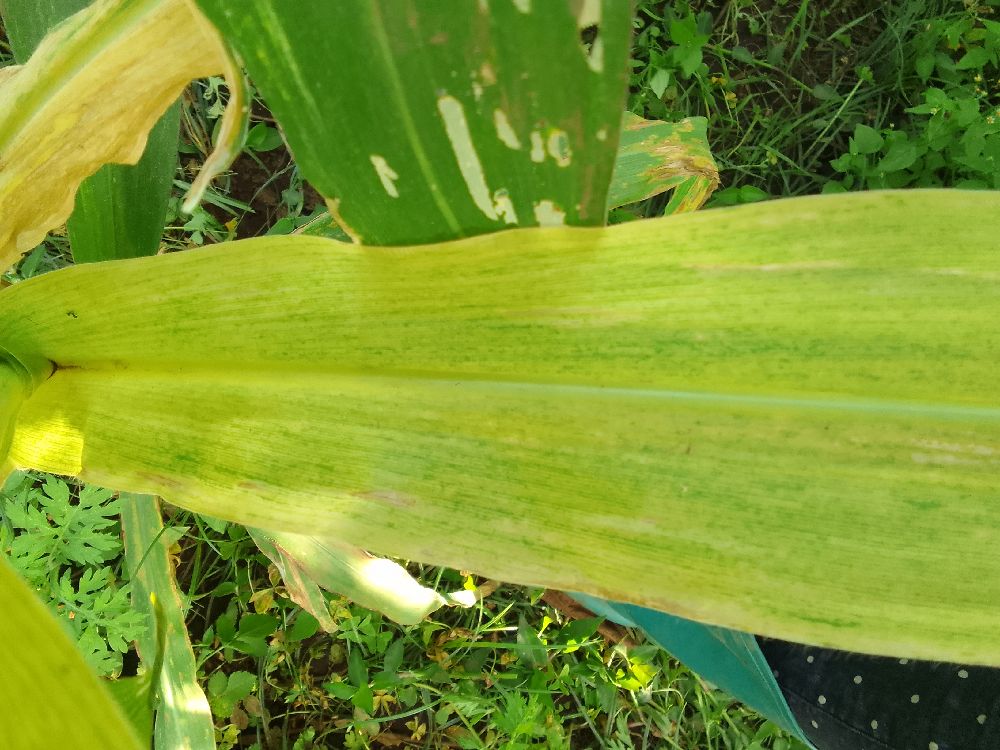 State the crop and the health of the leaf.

maize, maize lethal necrosis
